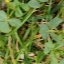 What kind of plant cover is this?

unstructured weed
